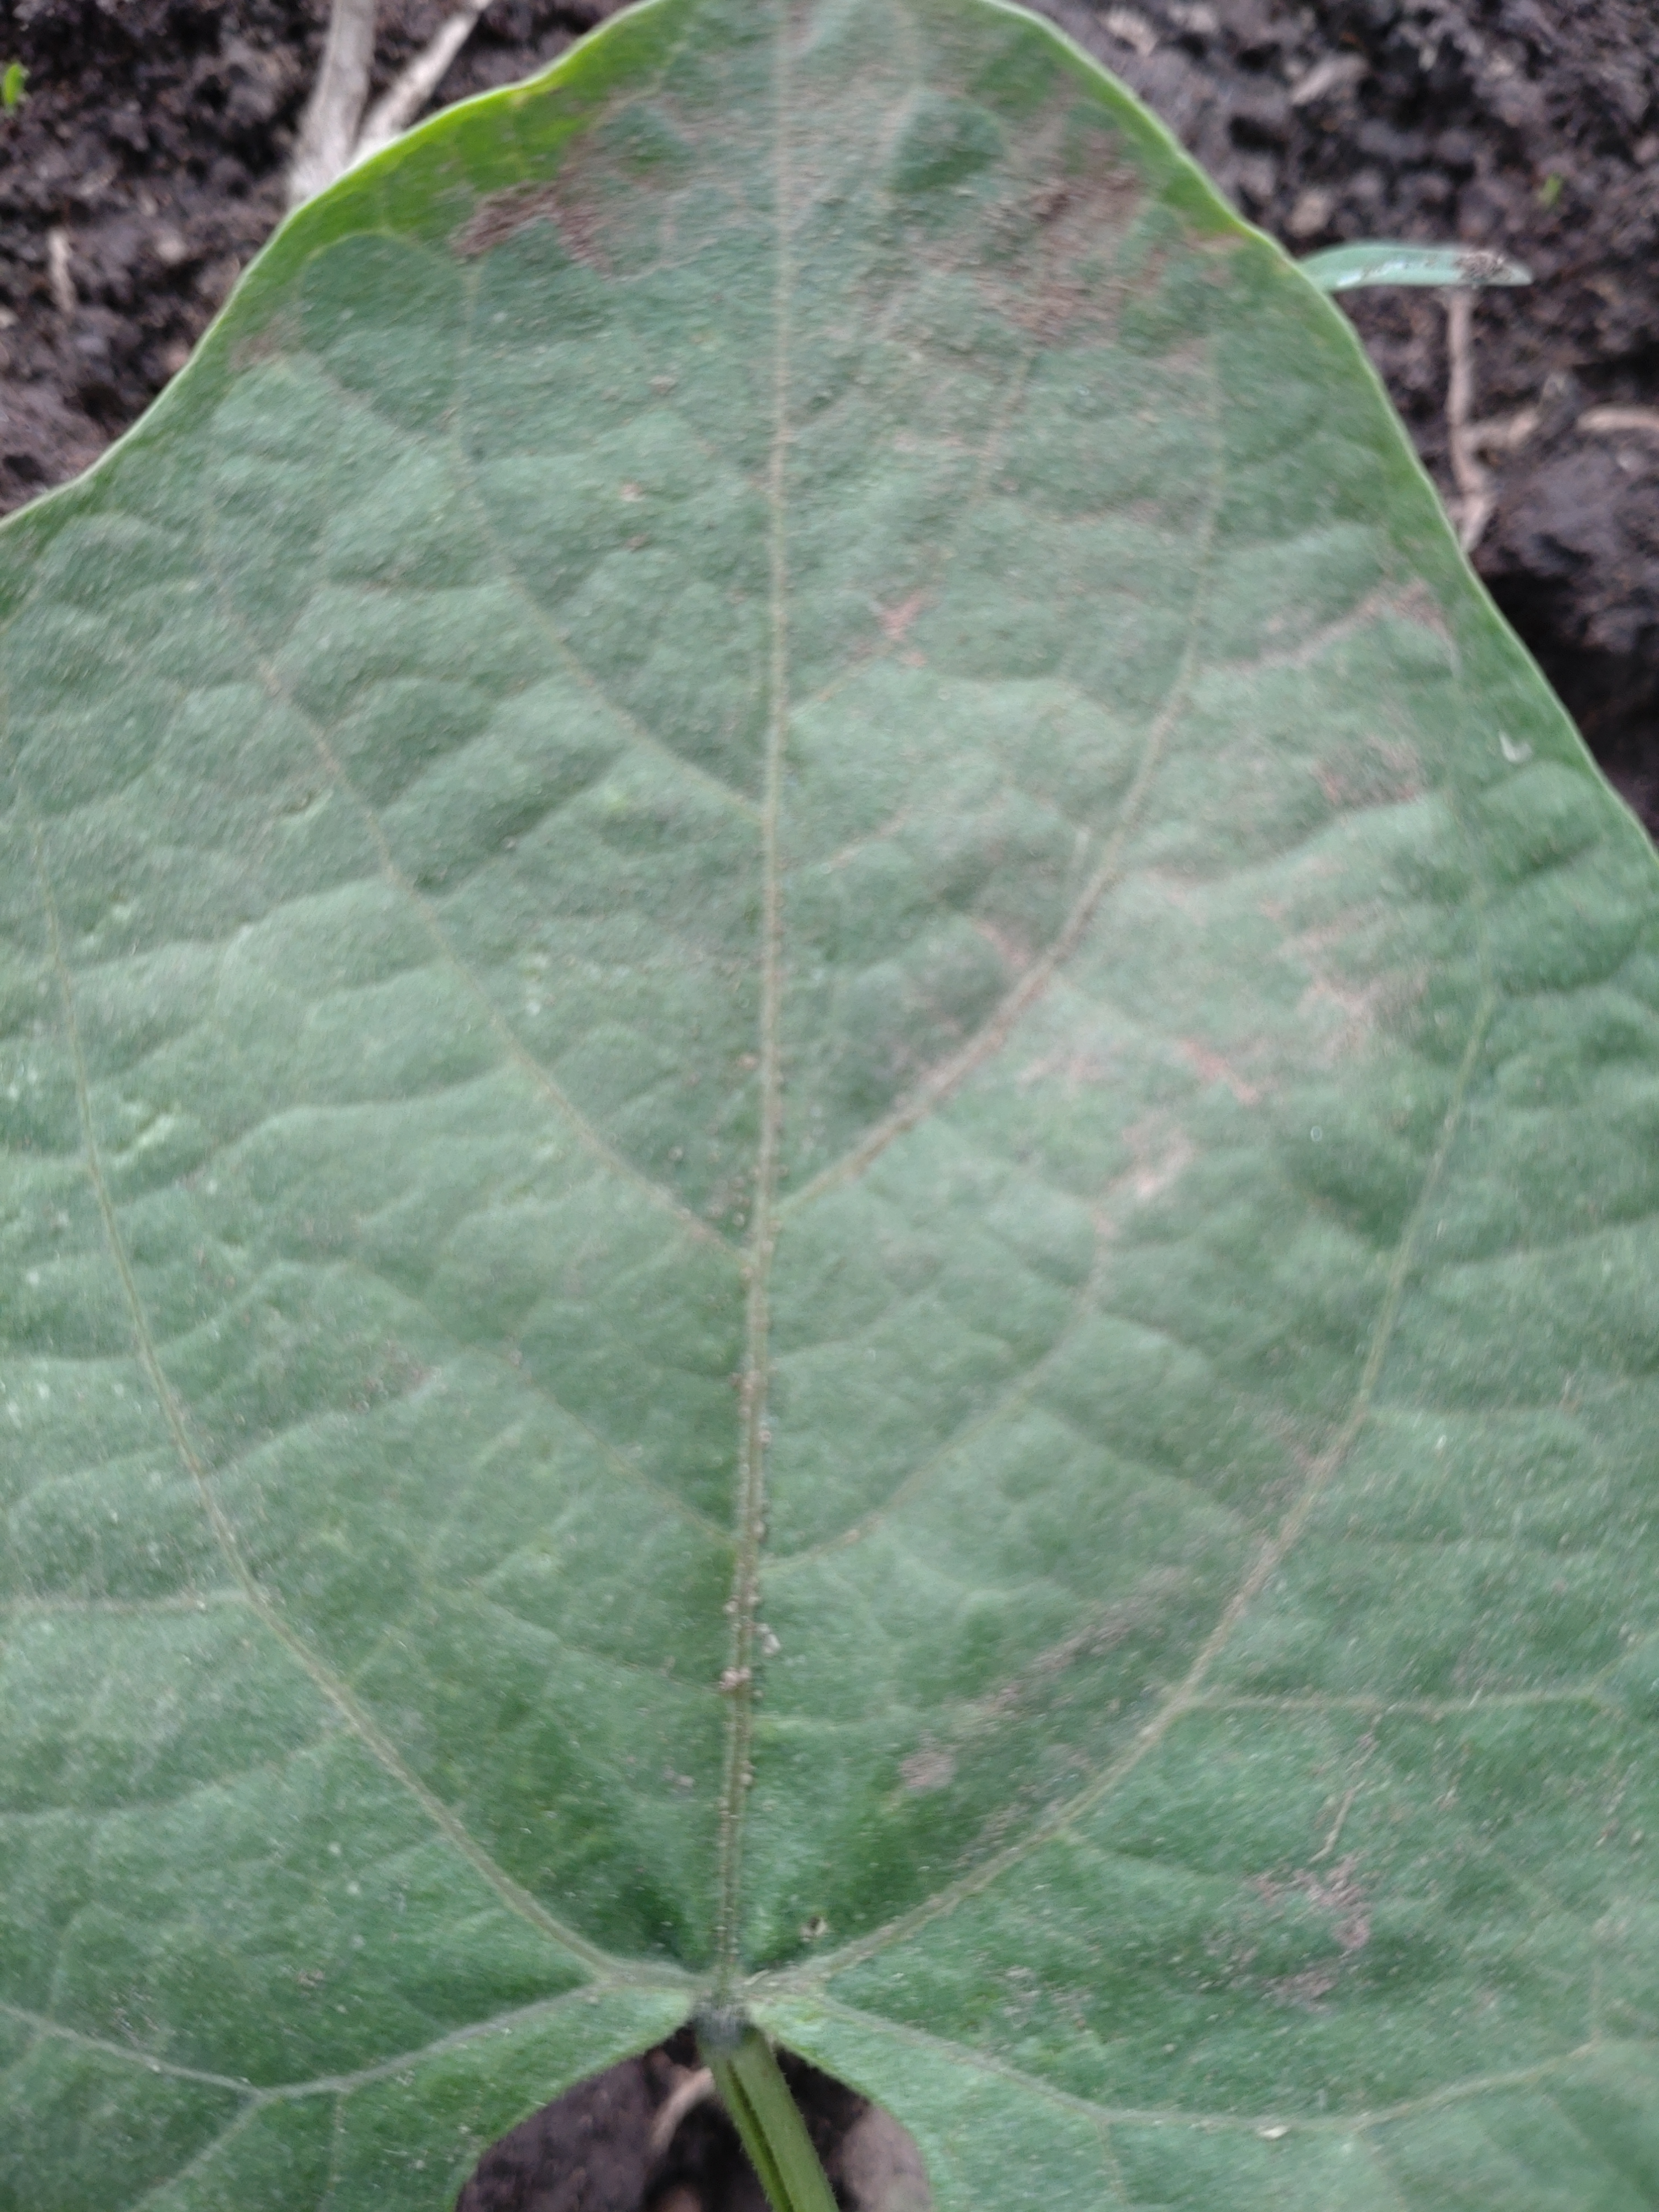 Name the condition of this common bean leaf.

healthy
